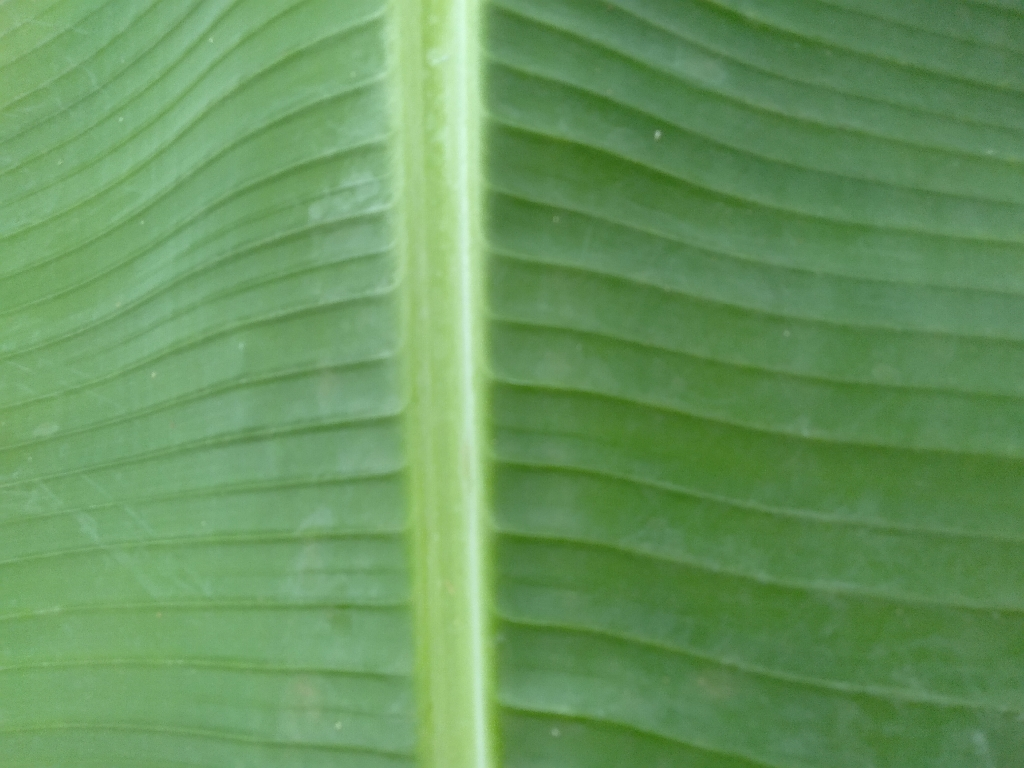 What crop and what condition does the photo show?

banana, healthy
